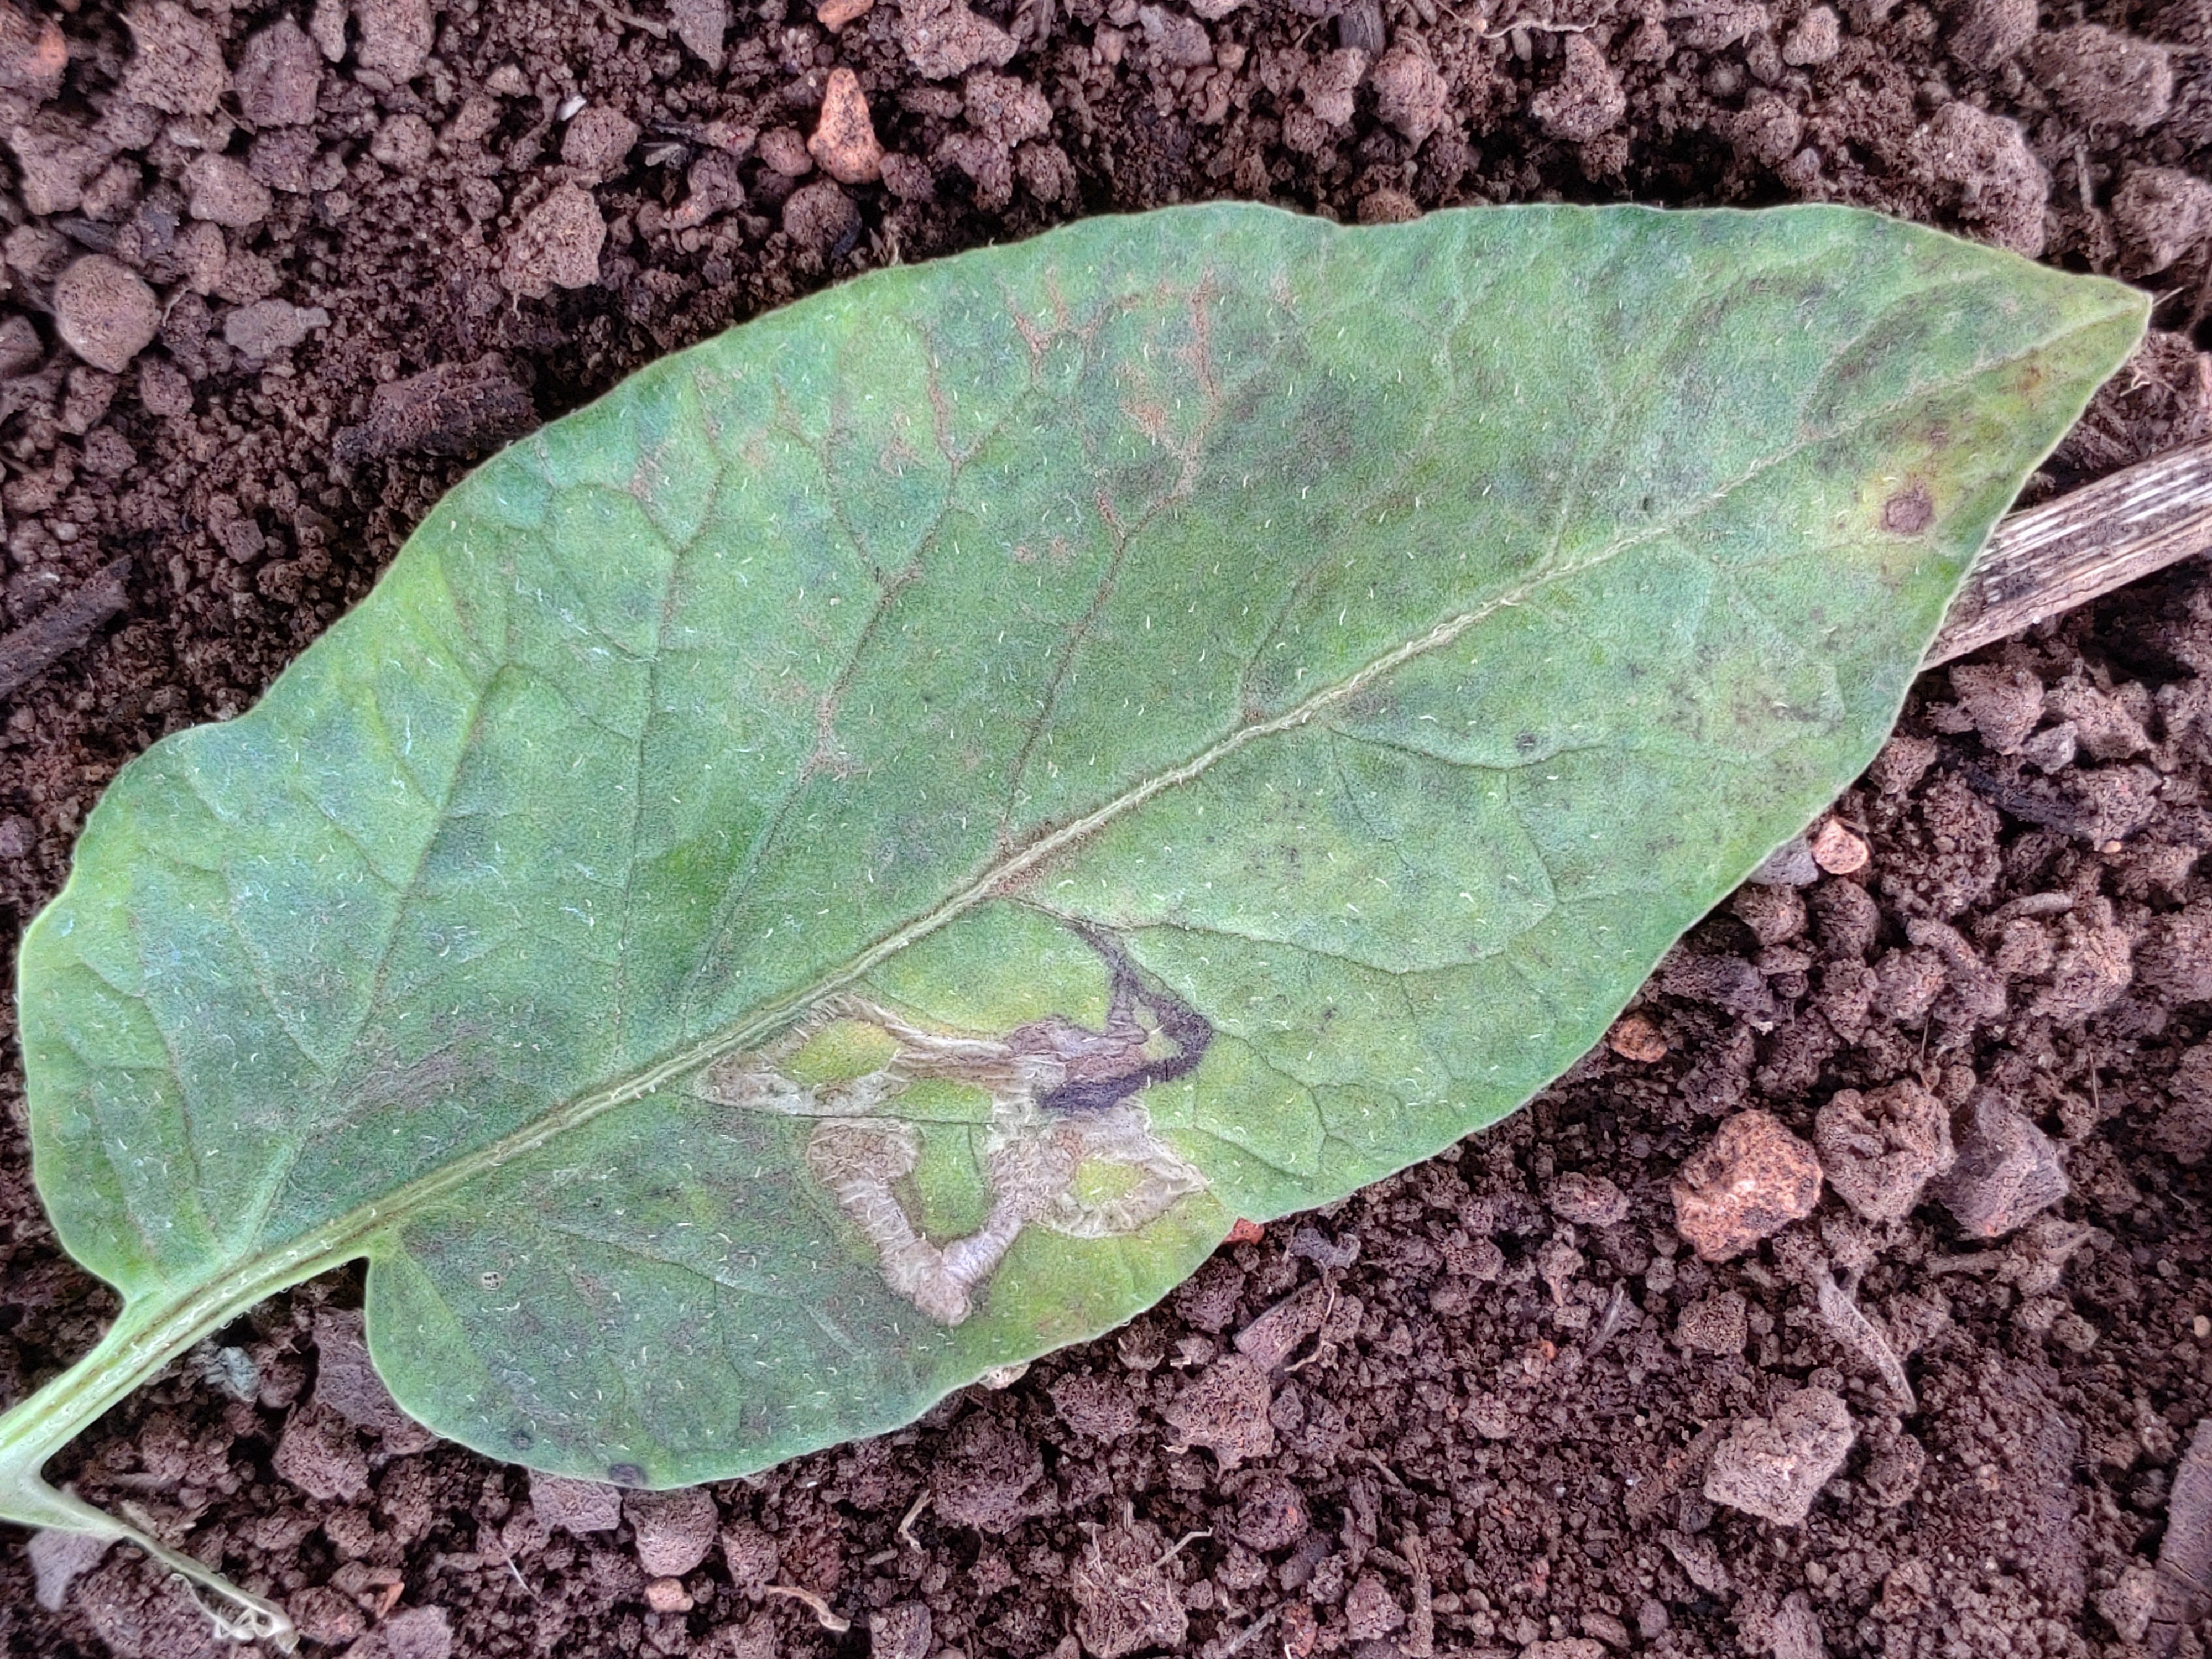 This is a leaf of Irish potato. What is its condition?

late blight
